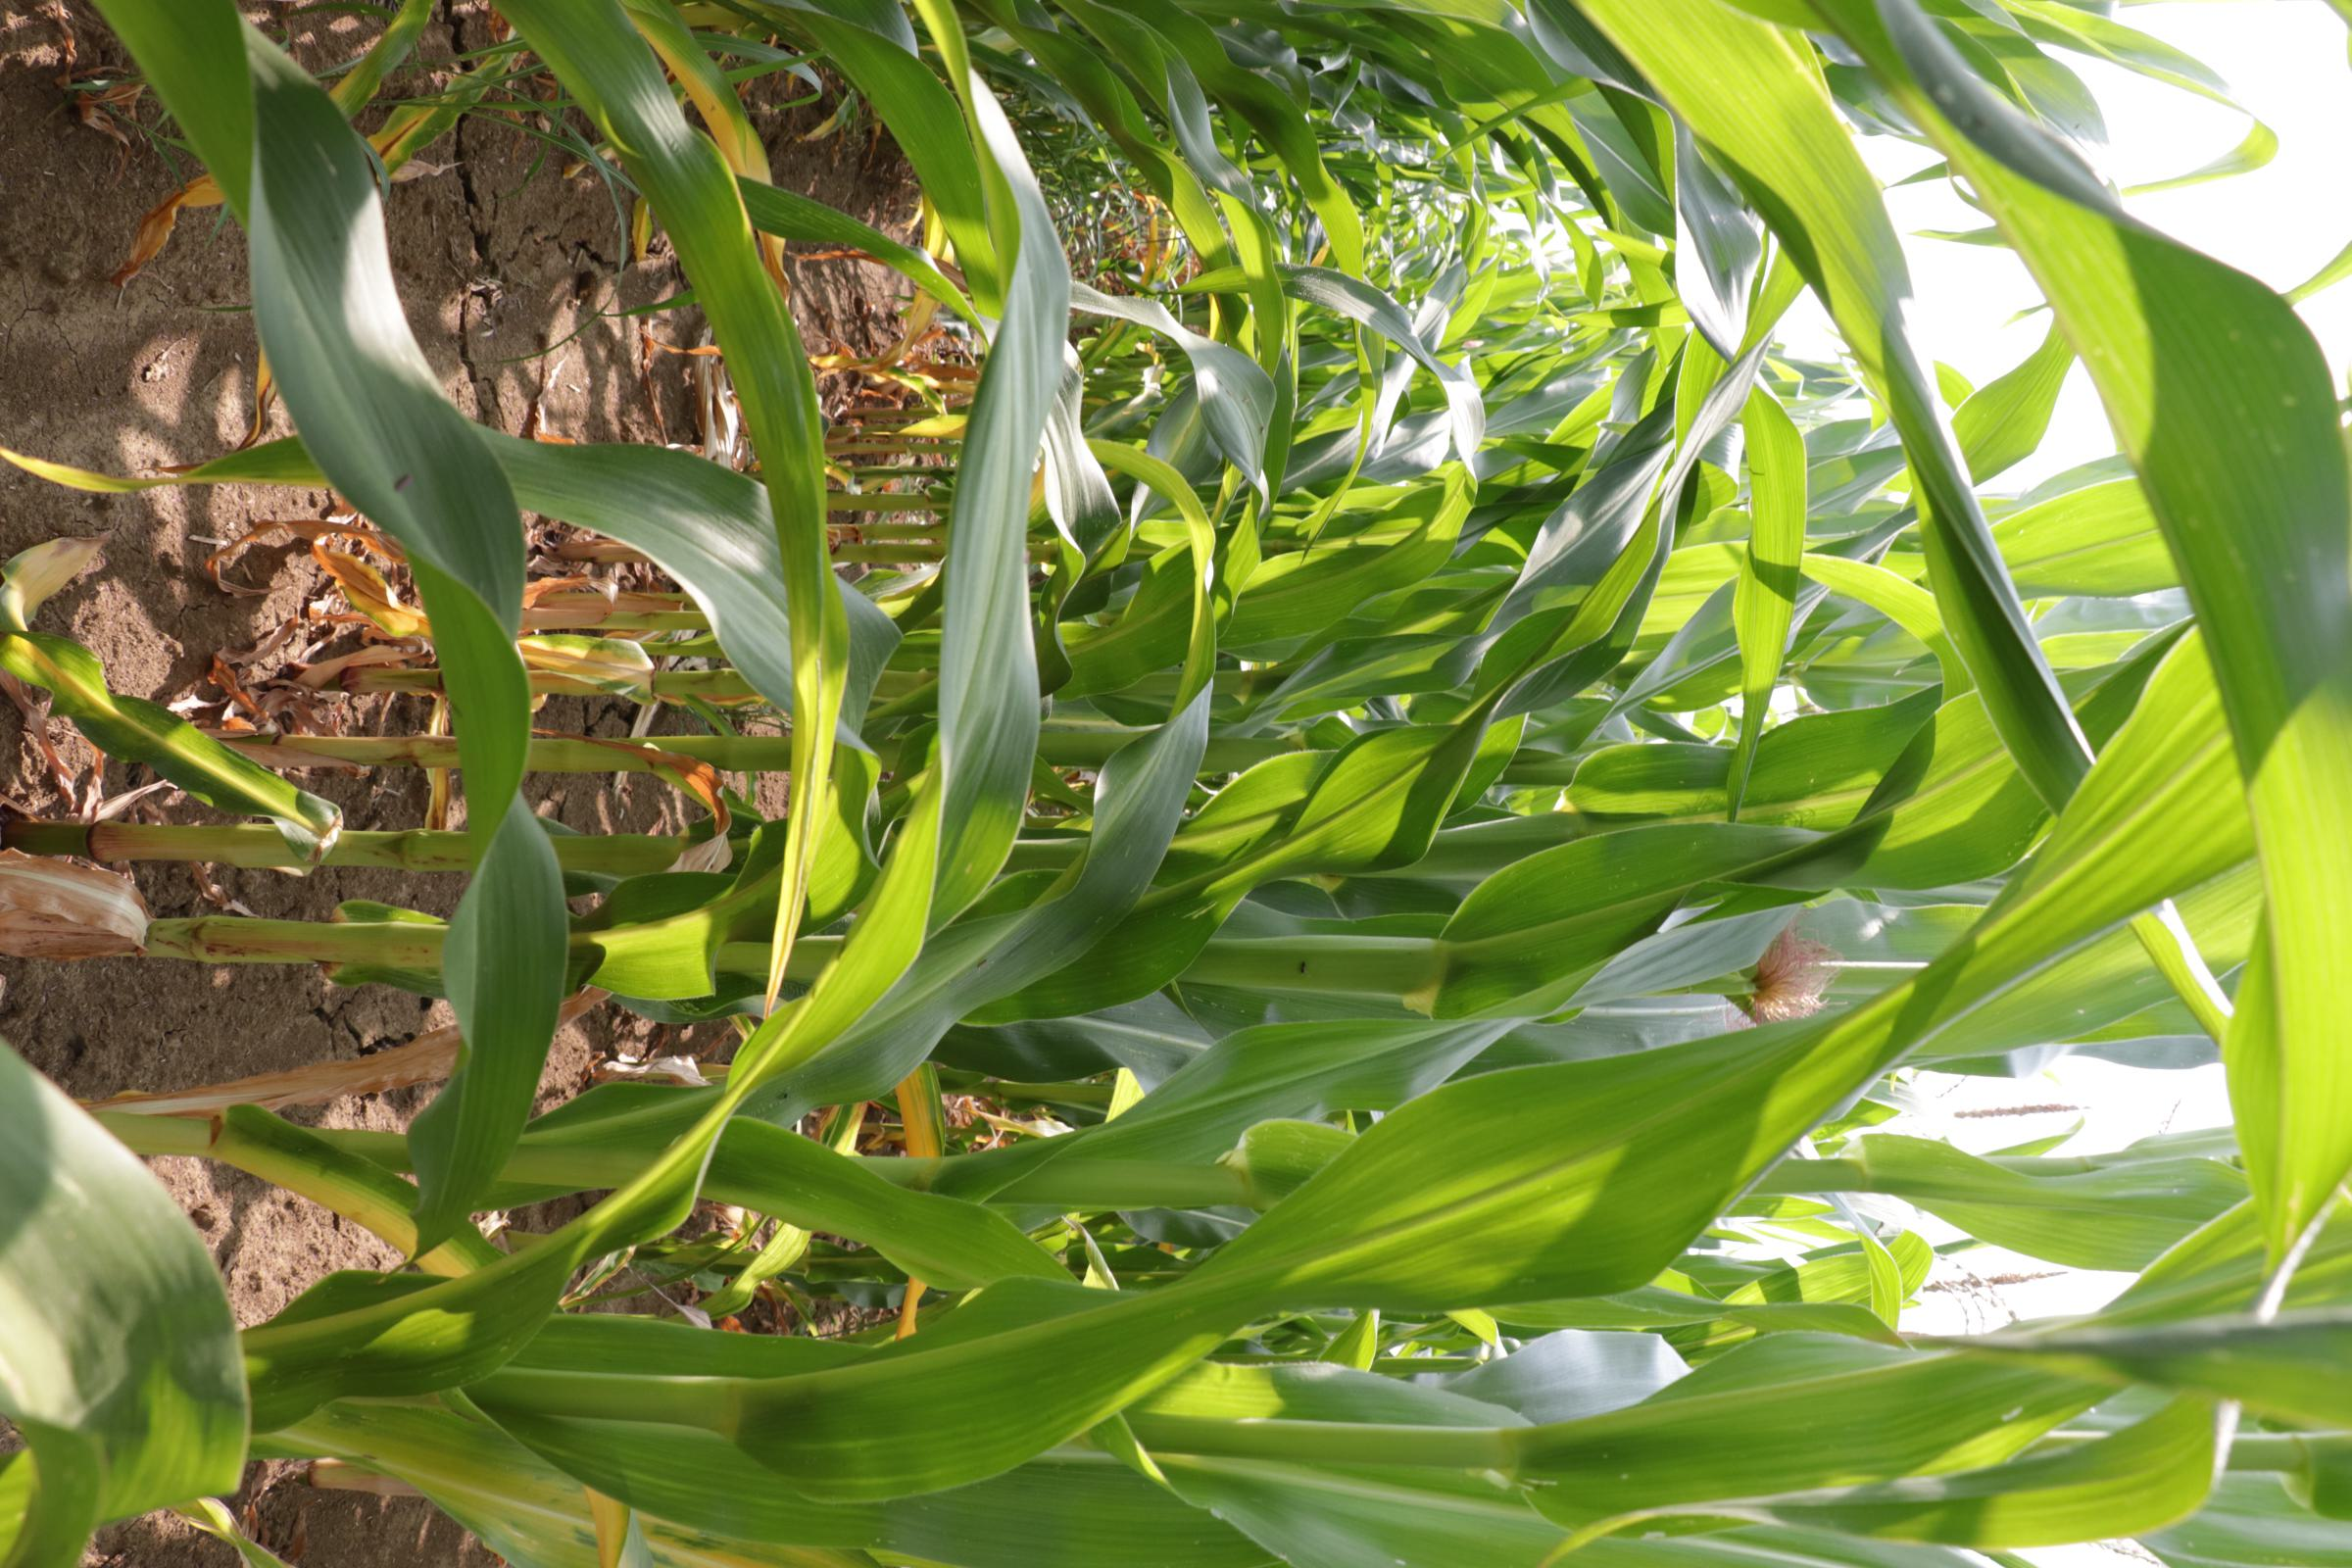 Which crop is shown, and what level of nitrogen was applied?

maize, no added nitrogen
